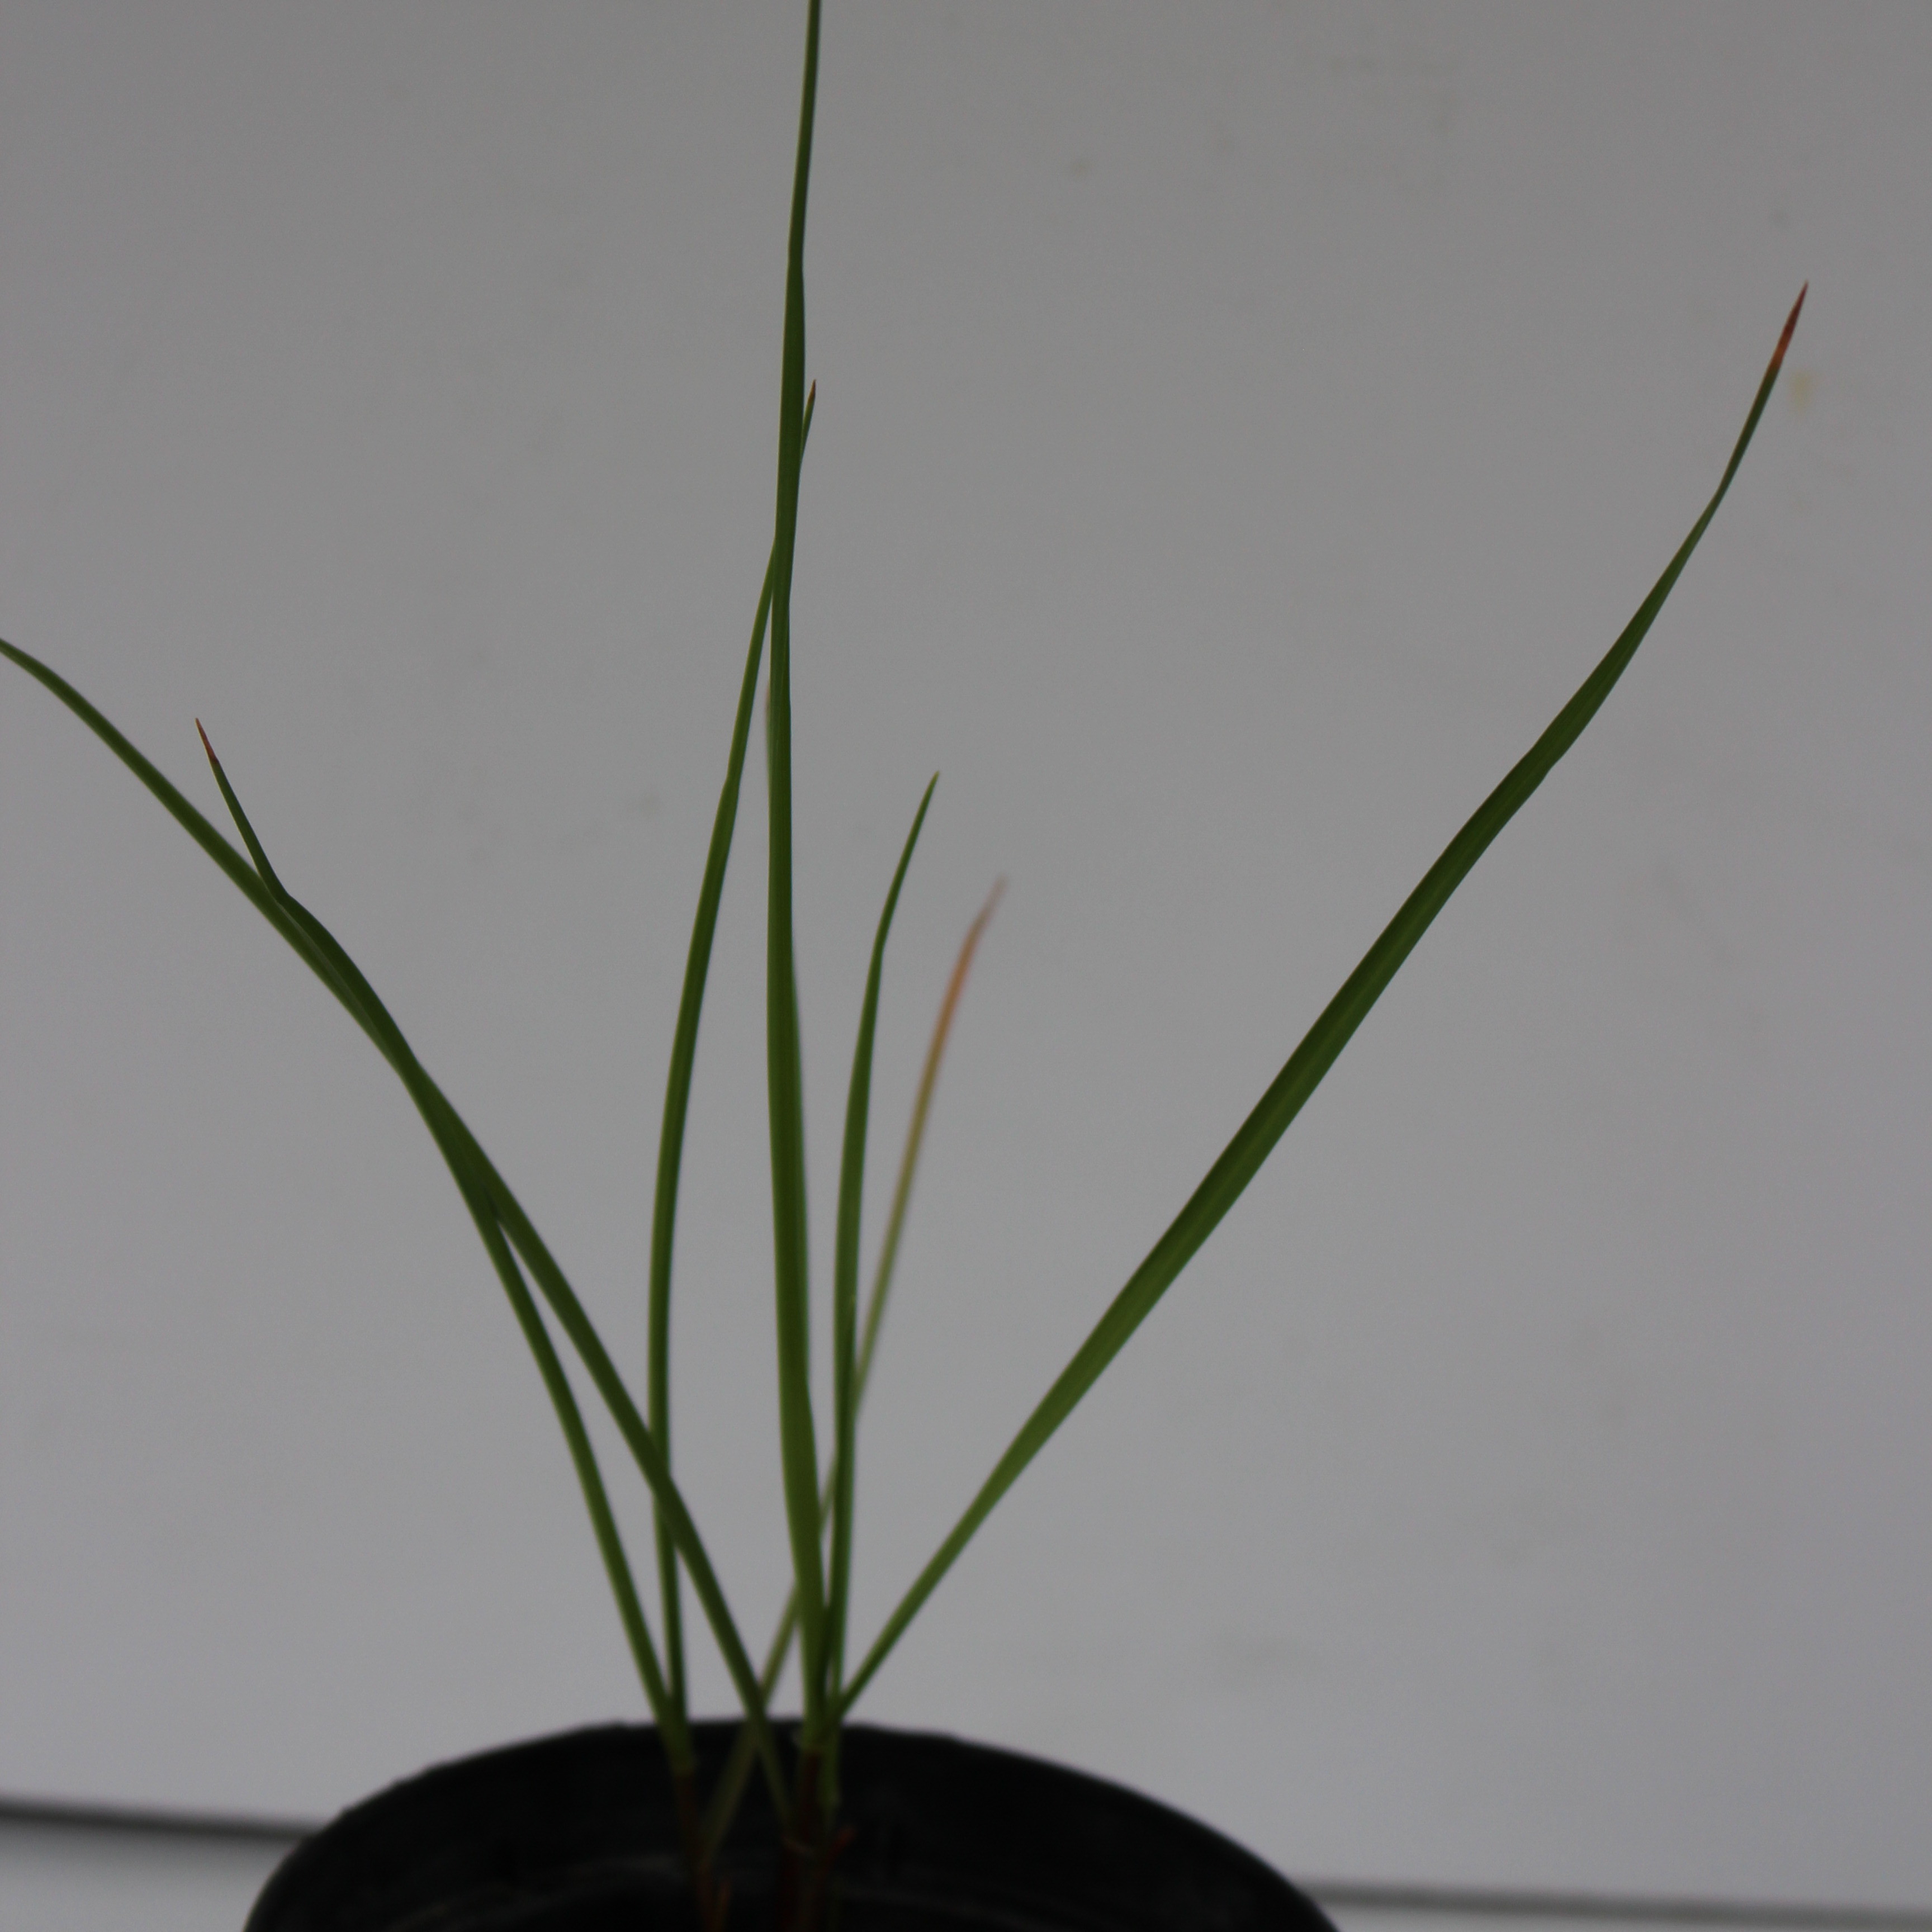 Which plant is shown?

Lolium multiflorum
